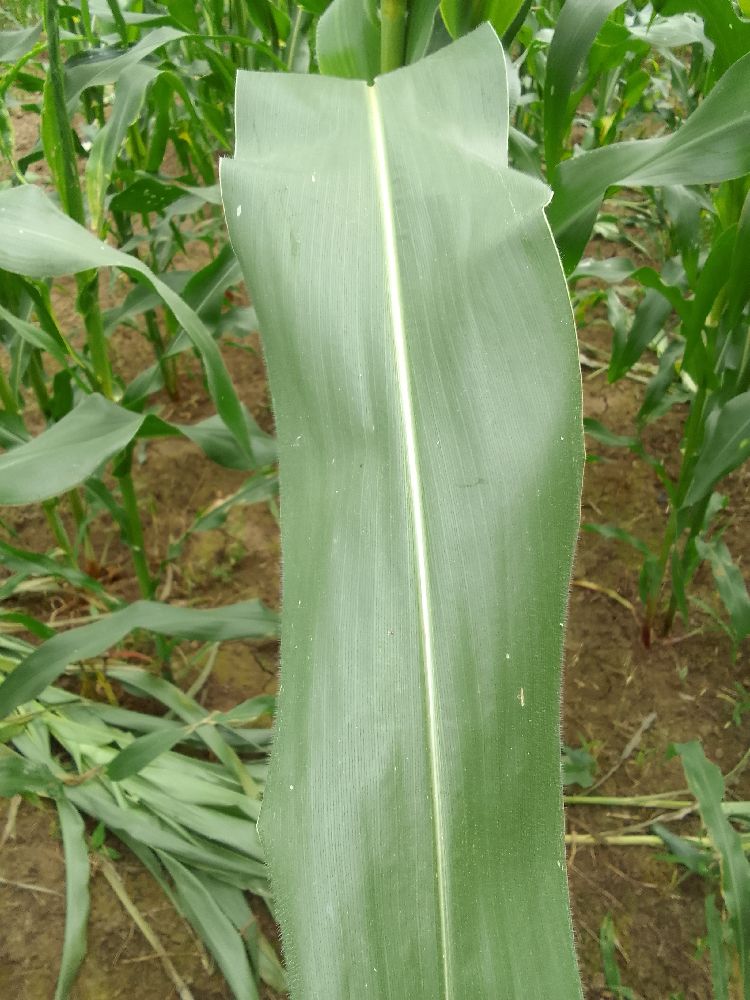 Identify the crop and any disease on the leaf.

maize, healthy
